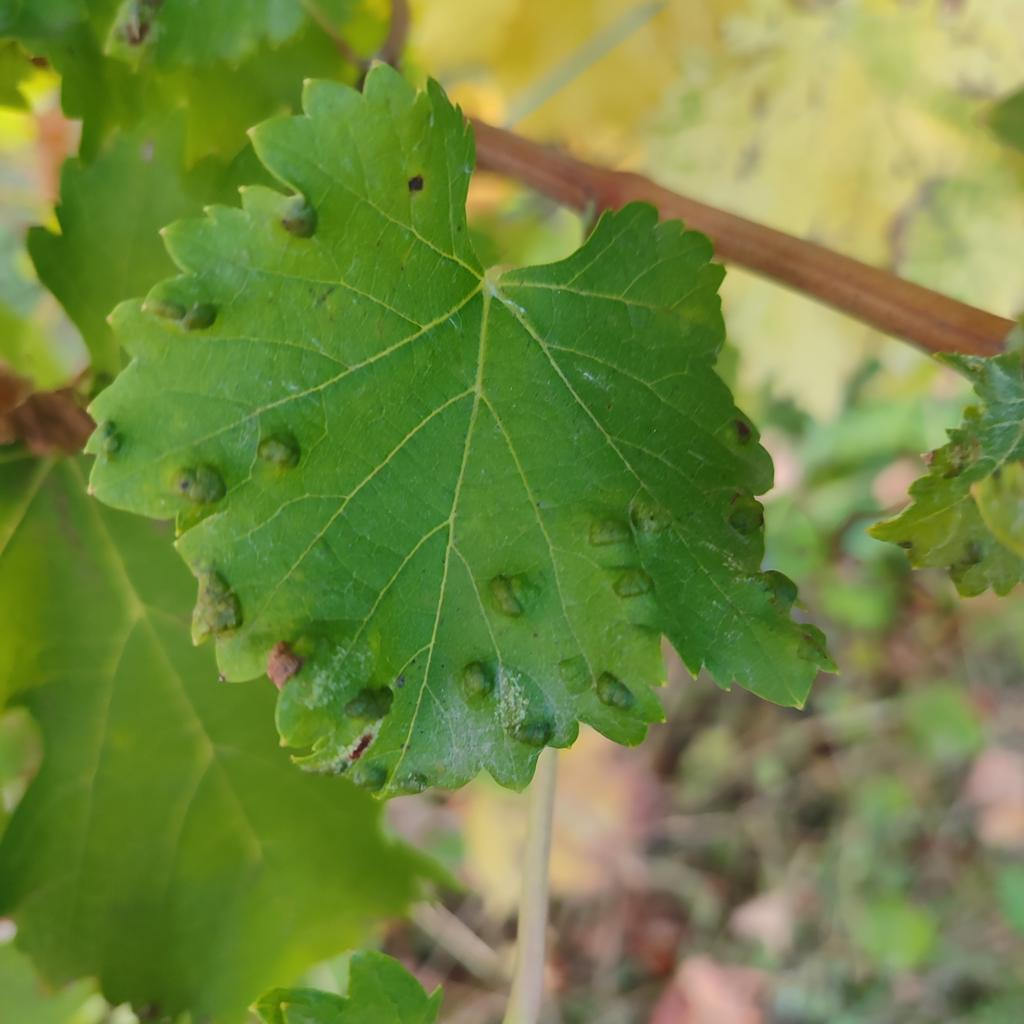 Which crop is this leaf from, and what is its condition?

grapevine, erineum mite
